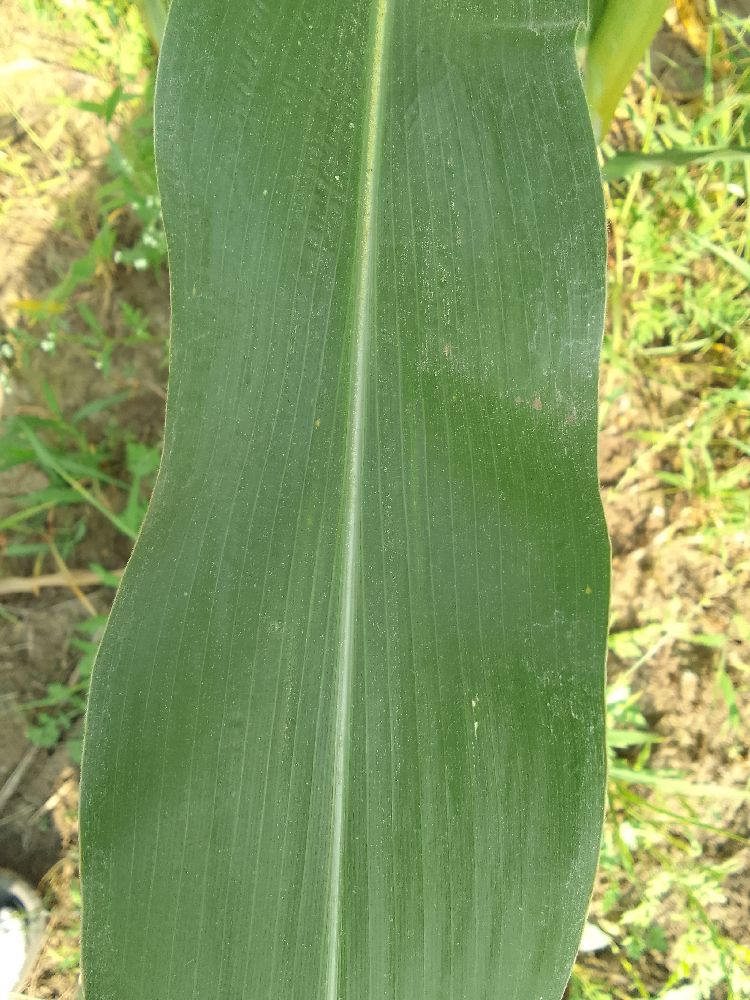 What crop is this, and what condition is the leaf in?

maize, healthy
